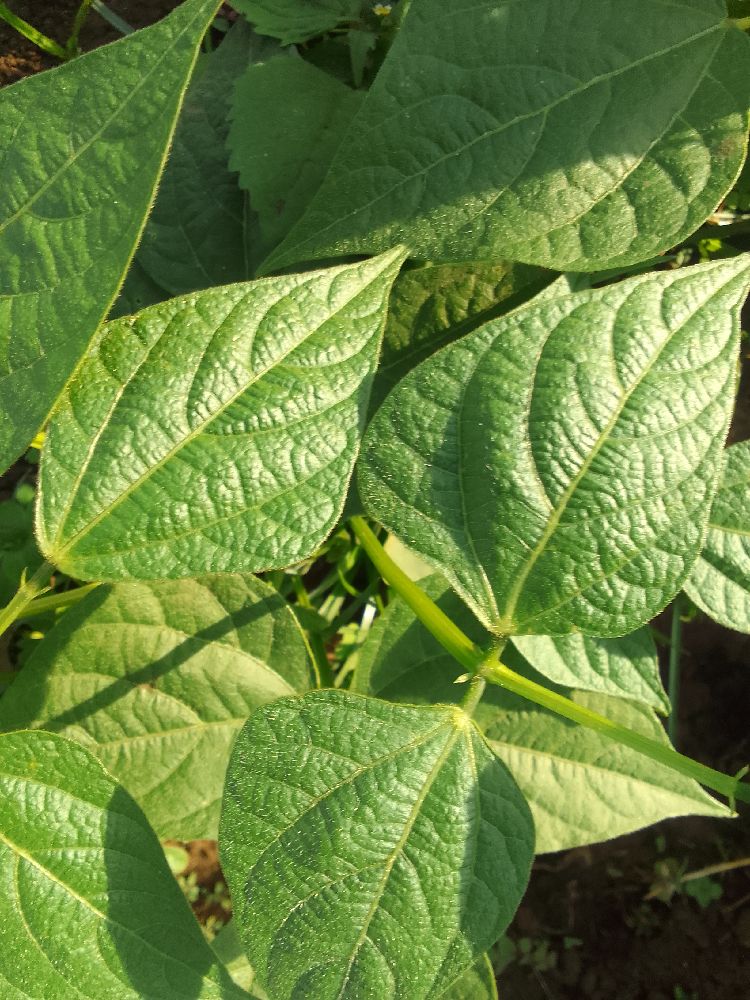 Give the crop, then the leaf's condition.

common bean, healthy
